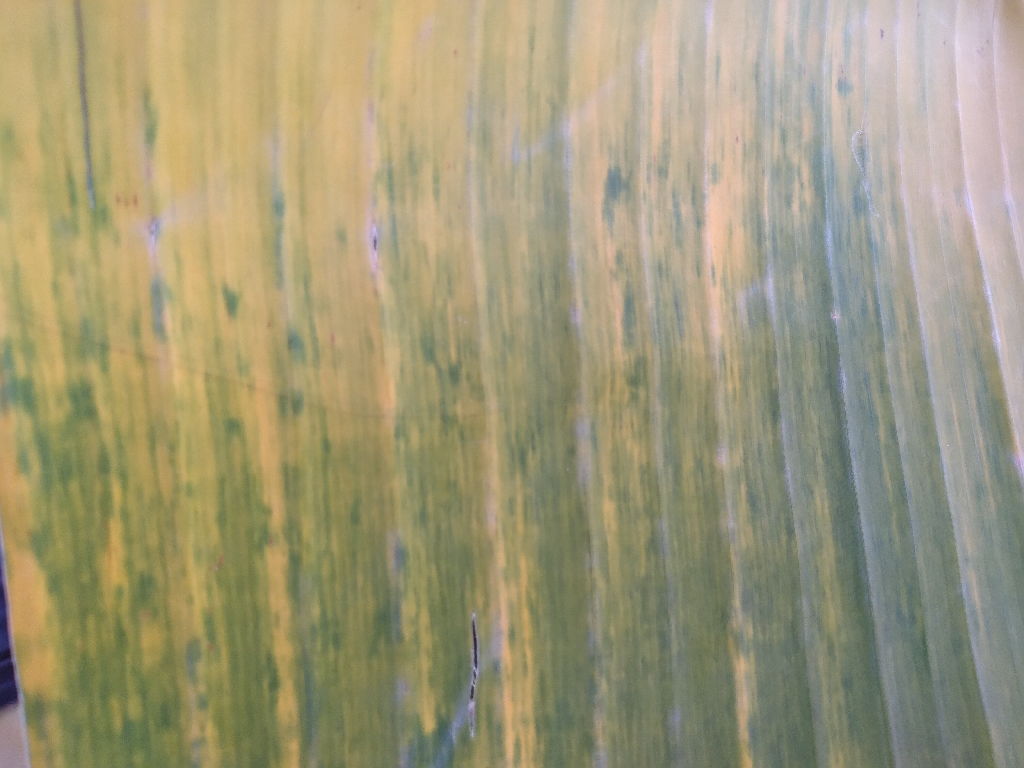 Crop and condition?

banana, fusarium wilt race 1
